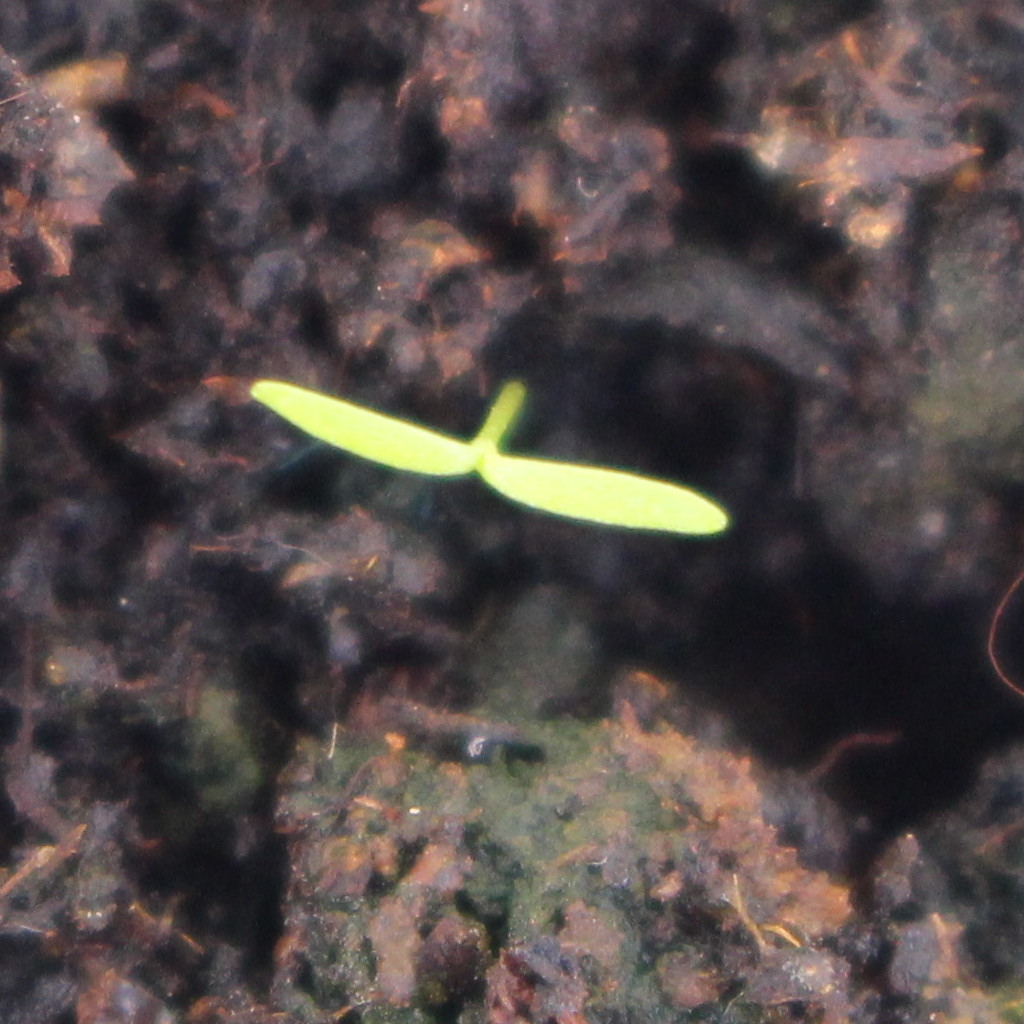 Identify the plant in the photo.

Papaver rhoeas
